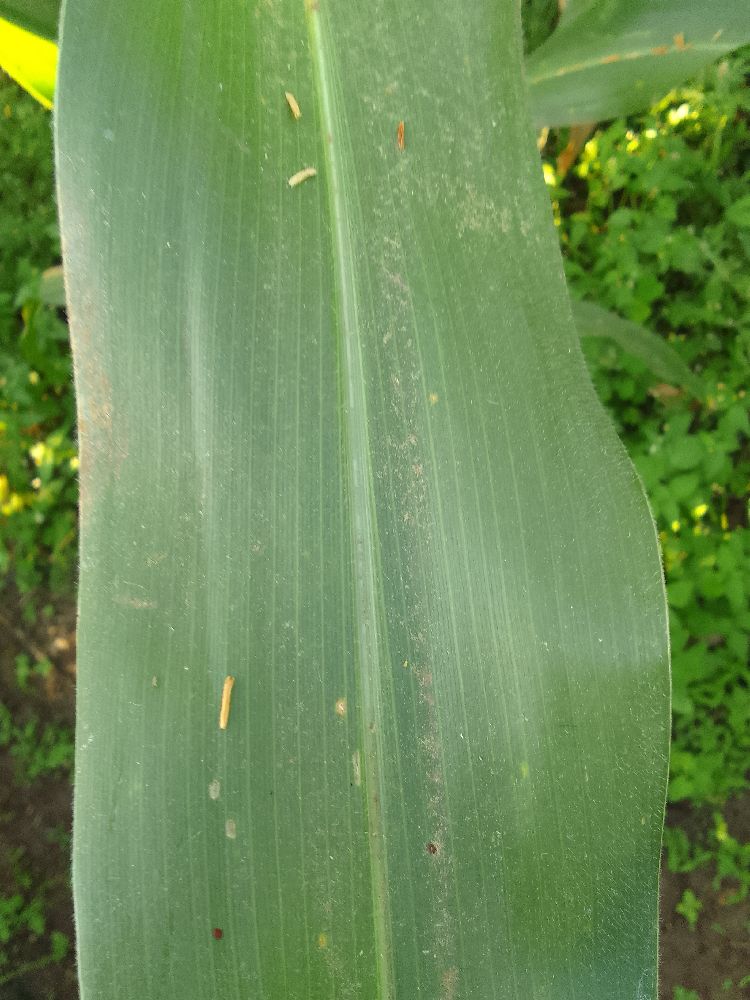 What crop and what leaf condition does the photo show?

maize, healthy
